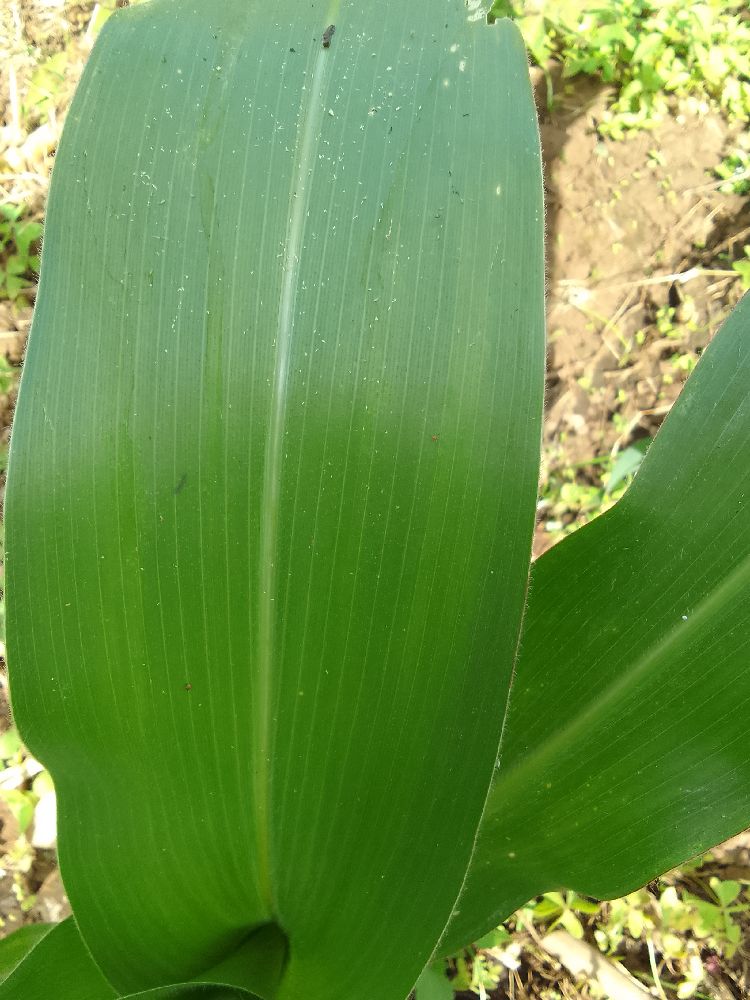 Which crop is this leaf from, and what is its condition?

maize, healthy
